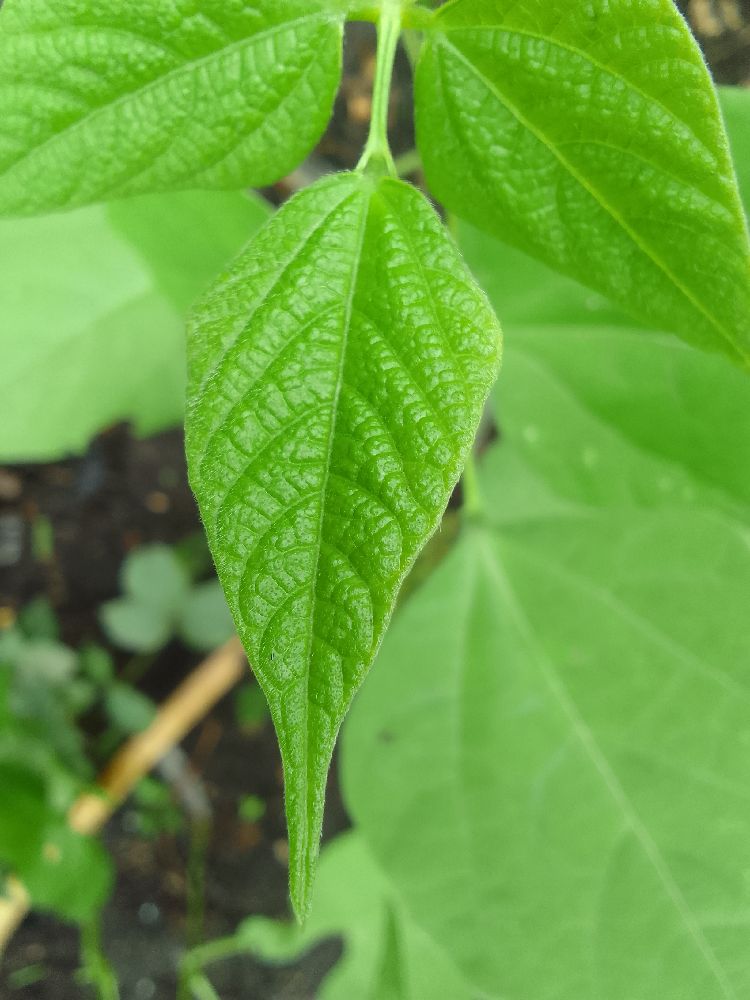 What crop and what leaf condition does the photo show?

common bean, healthy
